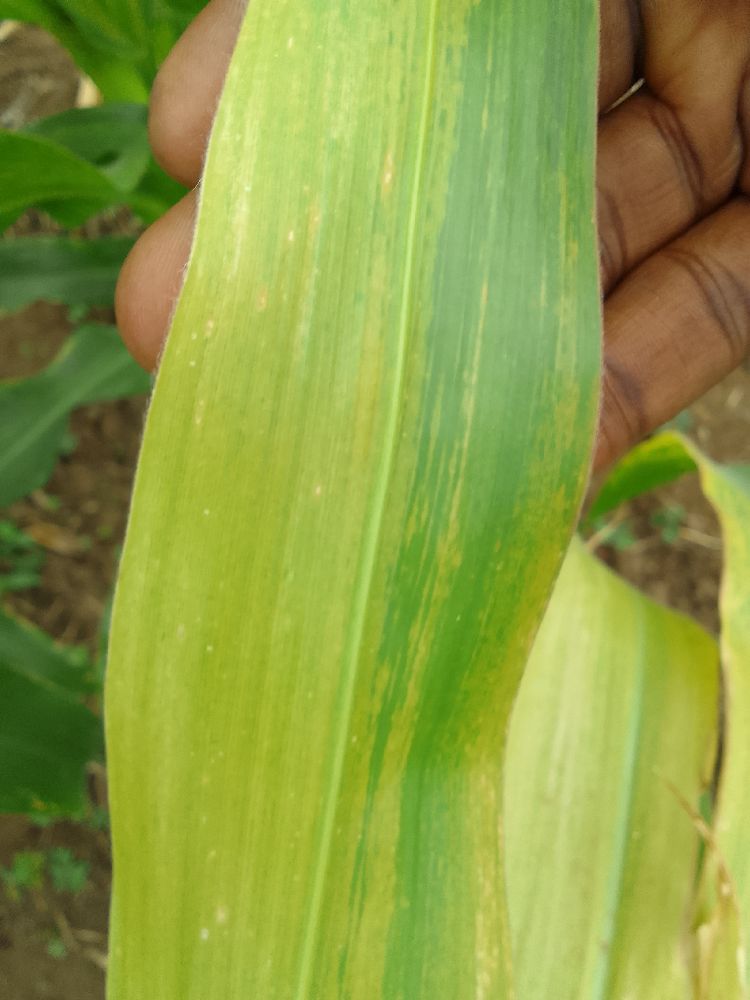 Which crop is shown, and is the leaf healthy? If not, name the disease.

maize, maize lethal necrosis
